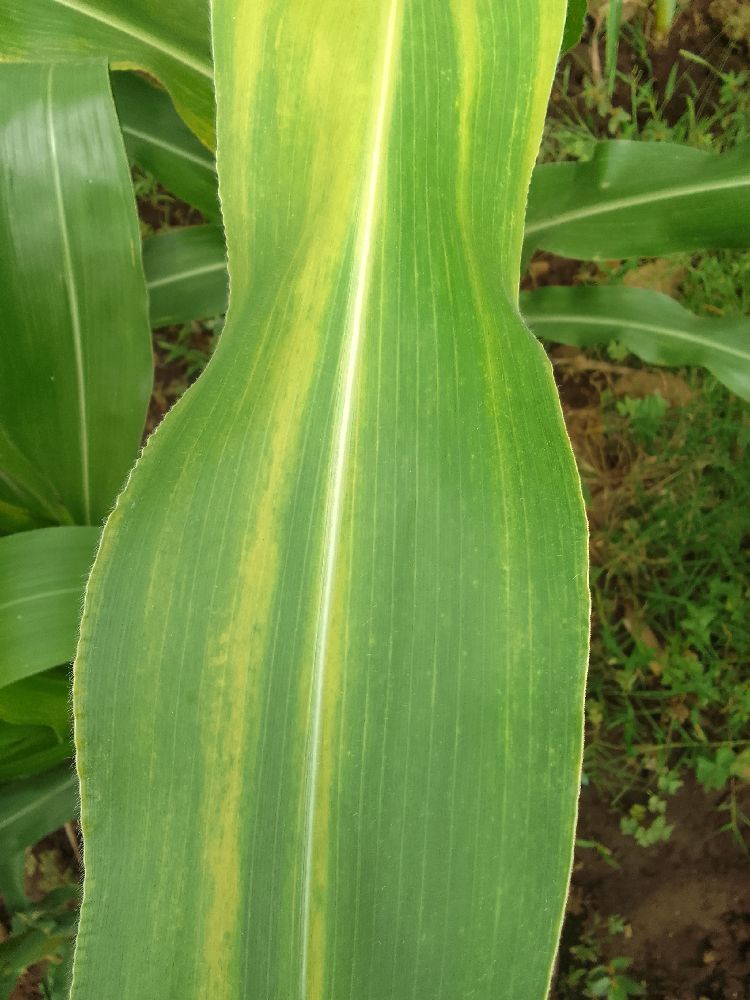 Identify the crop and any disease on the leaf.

maize, maize lethal necrosis
